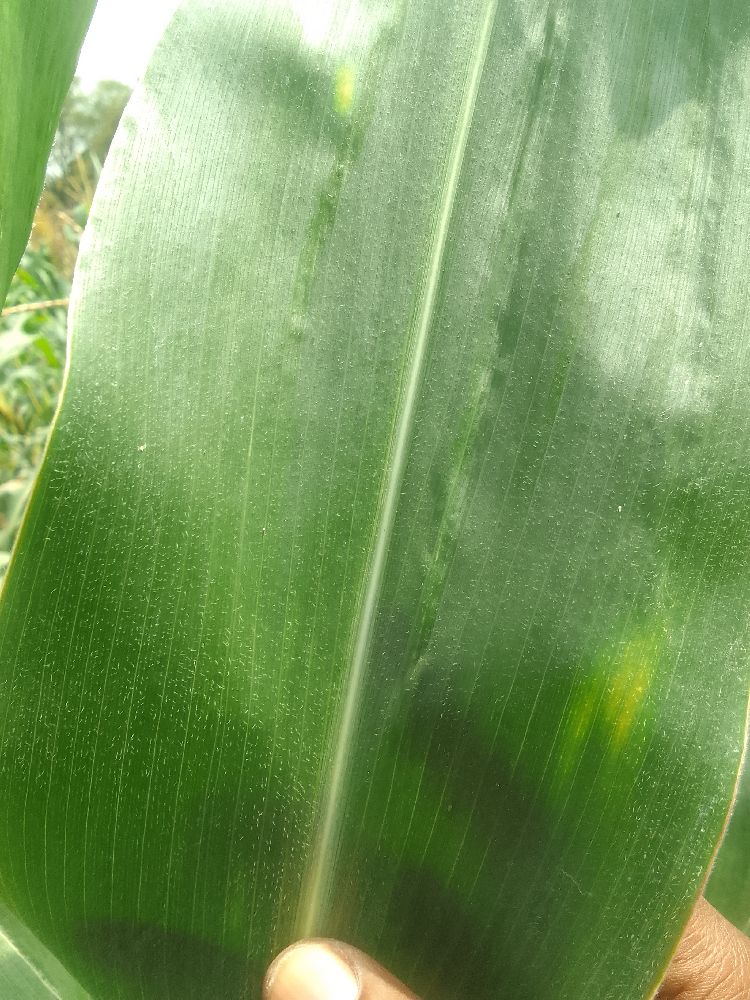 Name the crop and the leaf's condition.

maize, healthy
